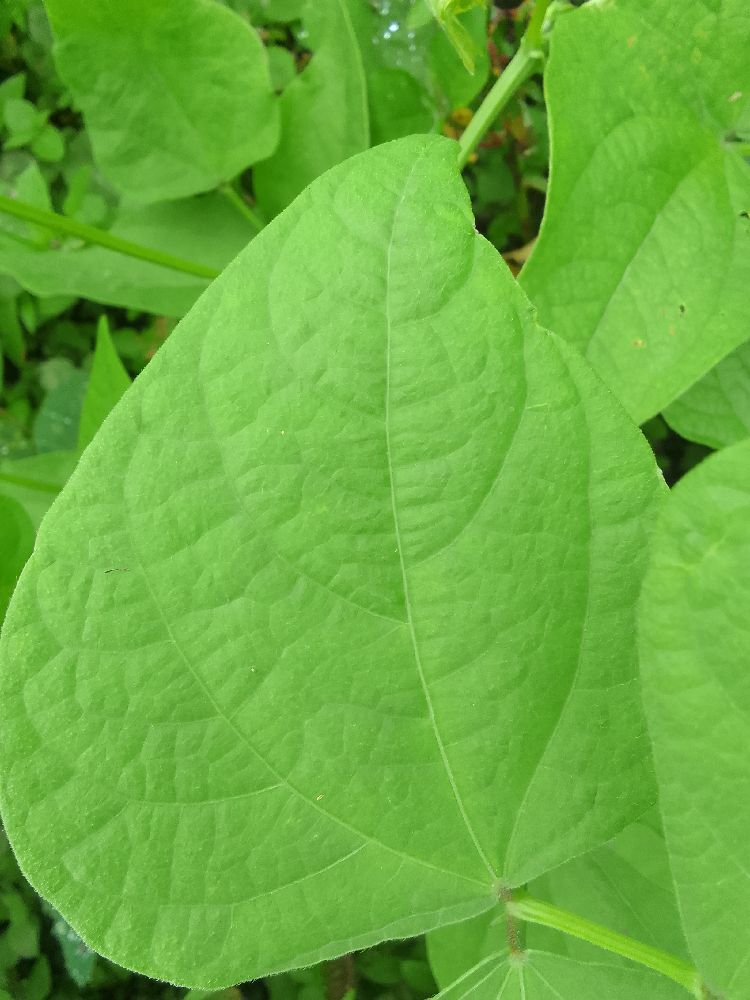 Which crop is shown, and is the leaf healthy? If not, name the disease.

common bean, healthy
